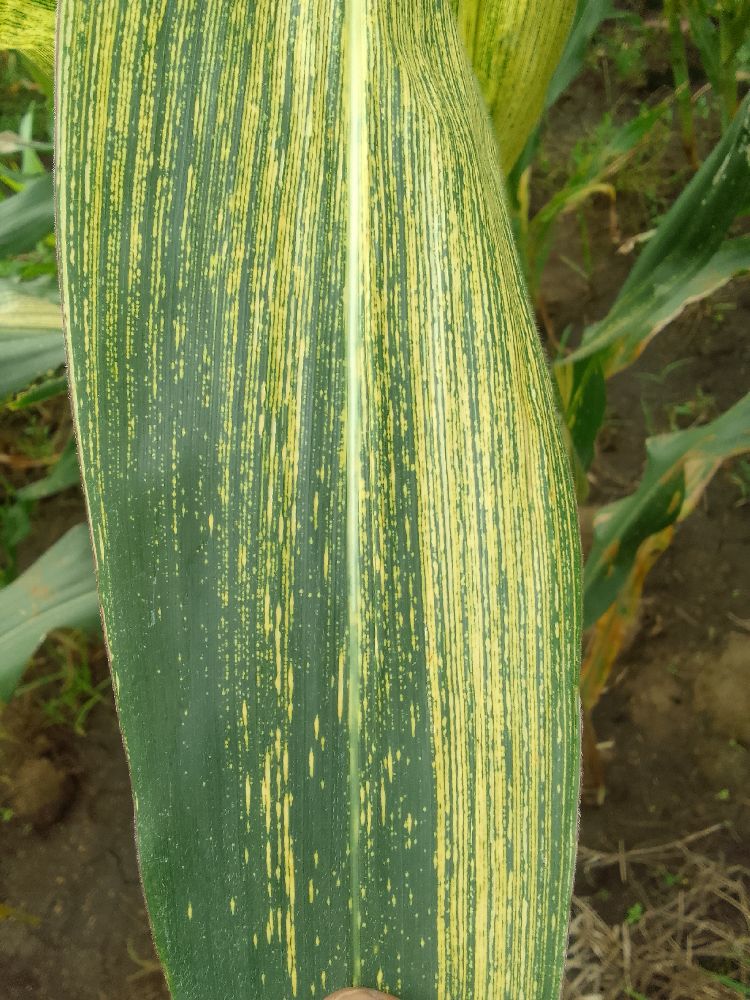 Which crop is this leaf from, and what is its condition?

maize, maize streak virus
